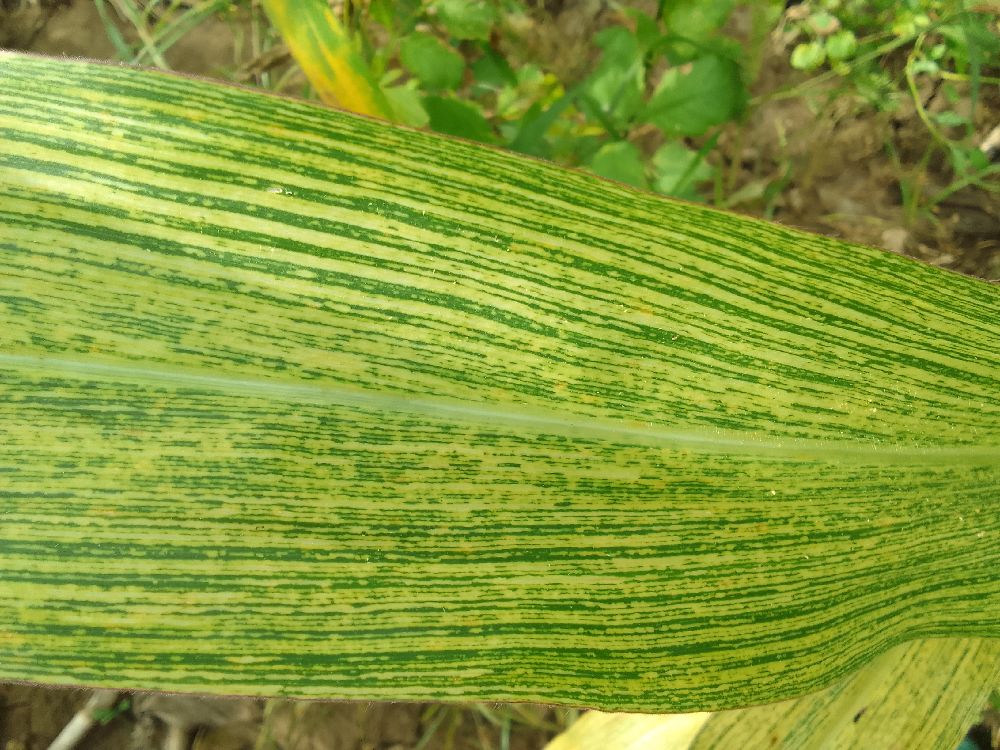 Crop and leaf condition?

maize, maize streak virus
